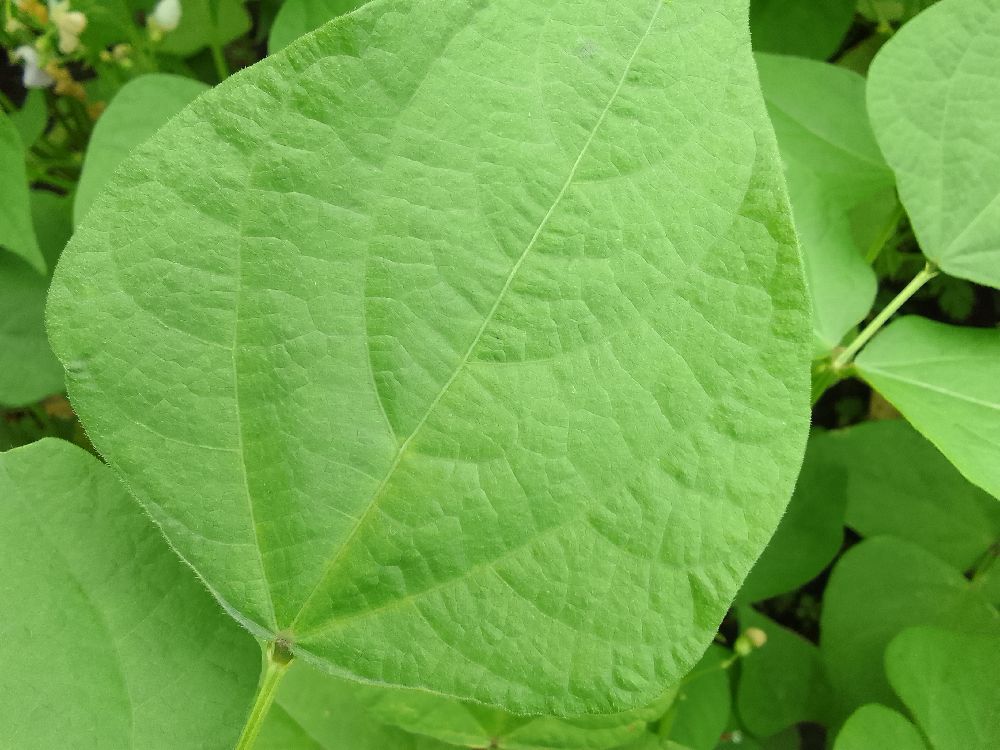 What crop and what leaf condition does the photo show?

common bean, healthy
